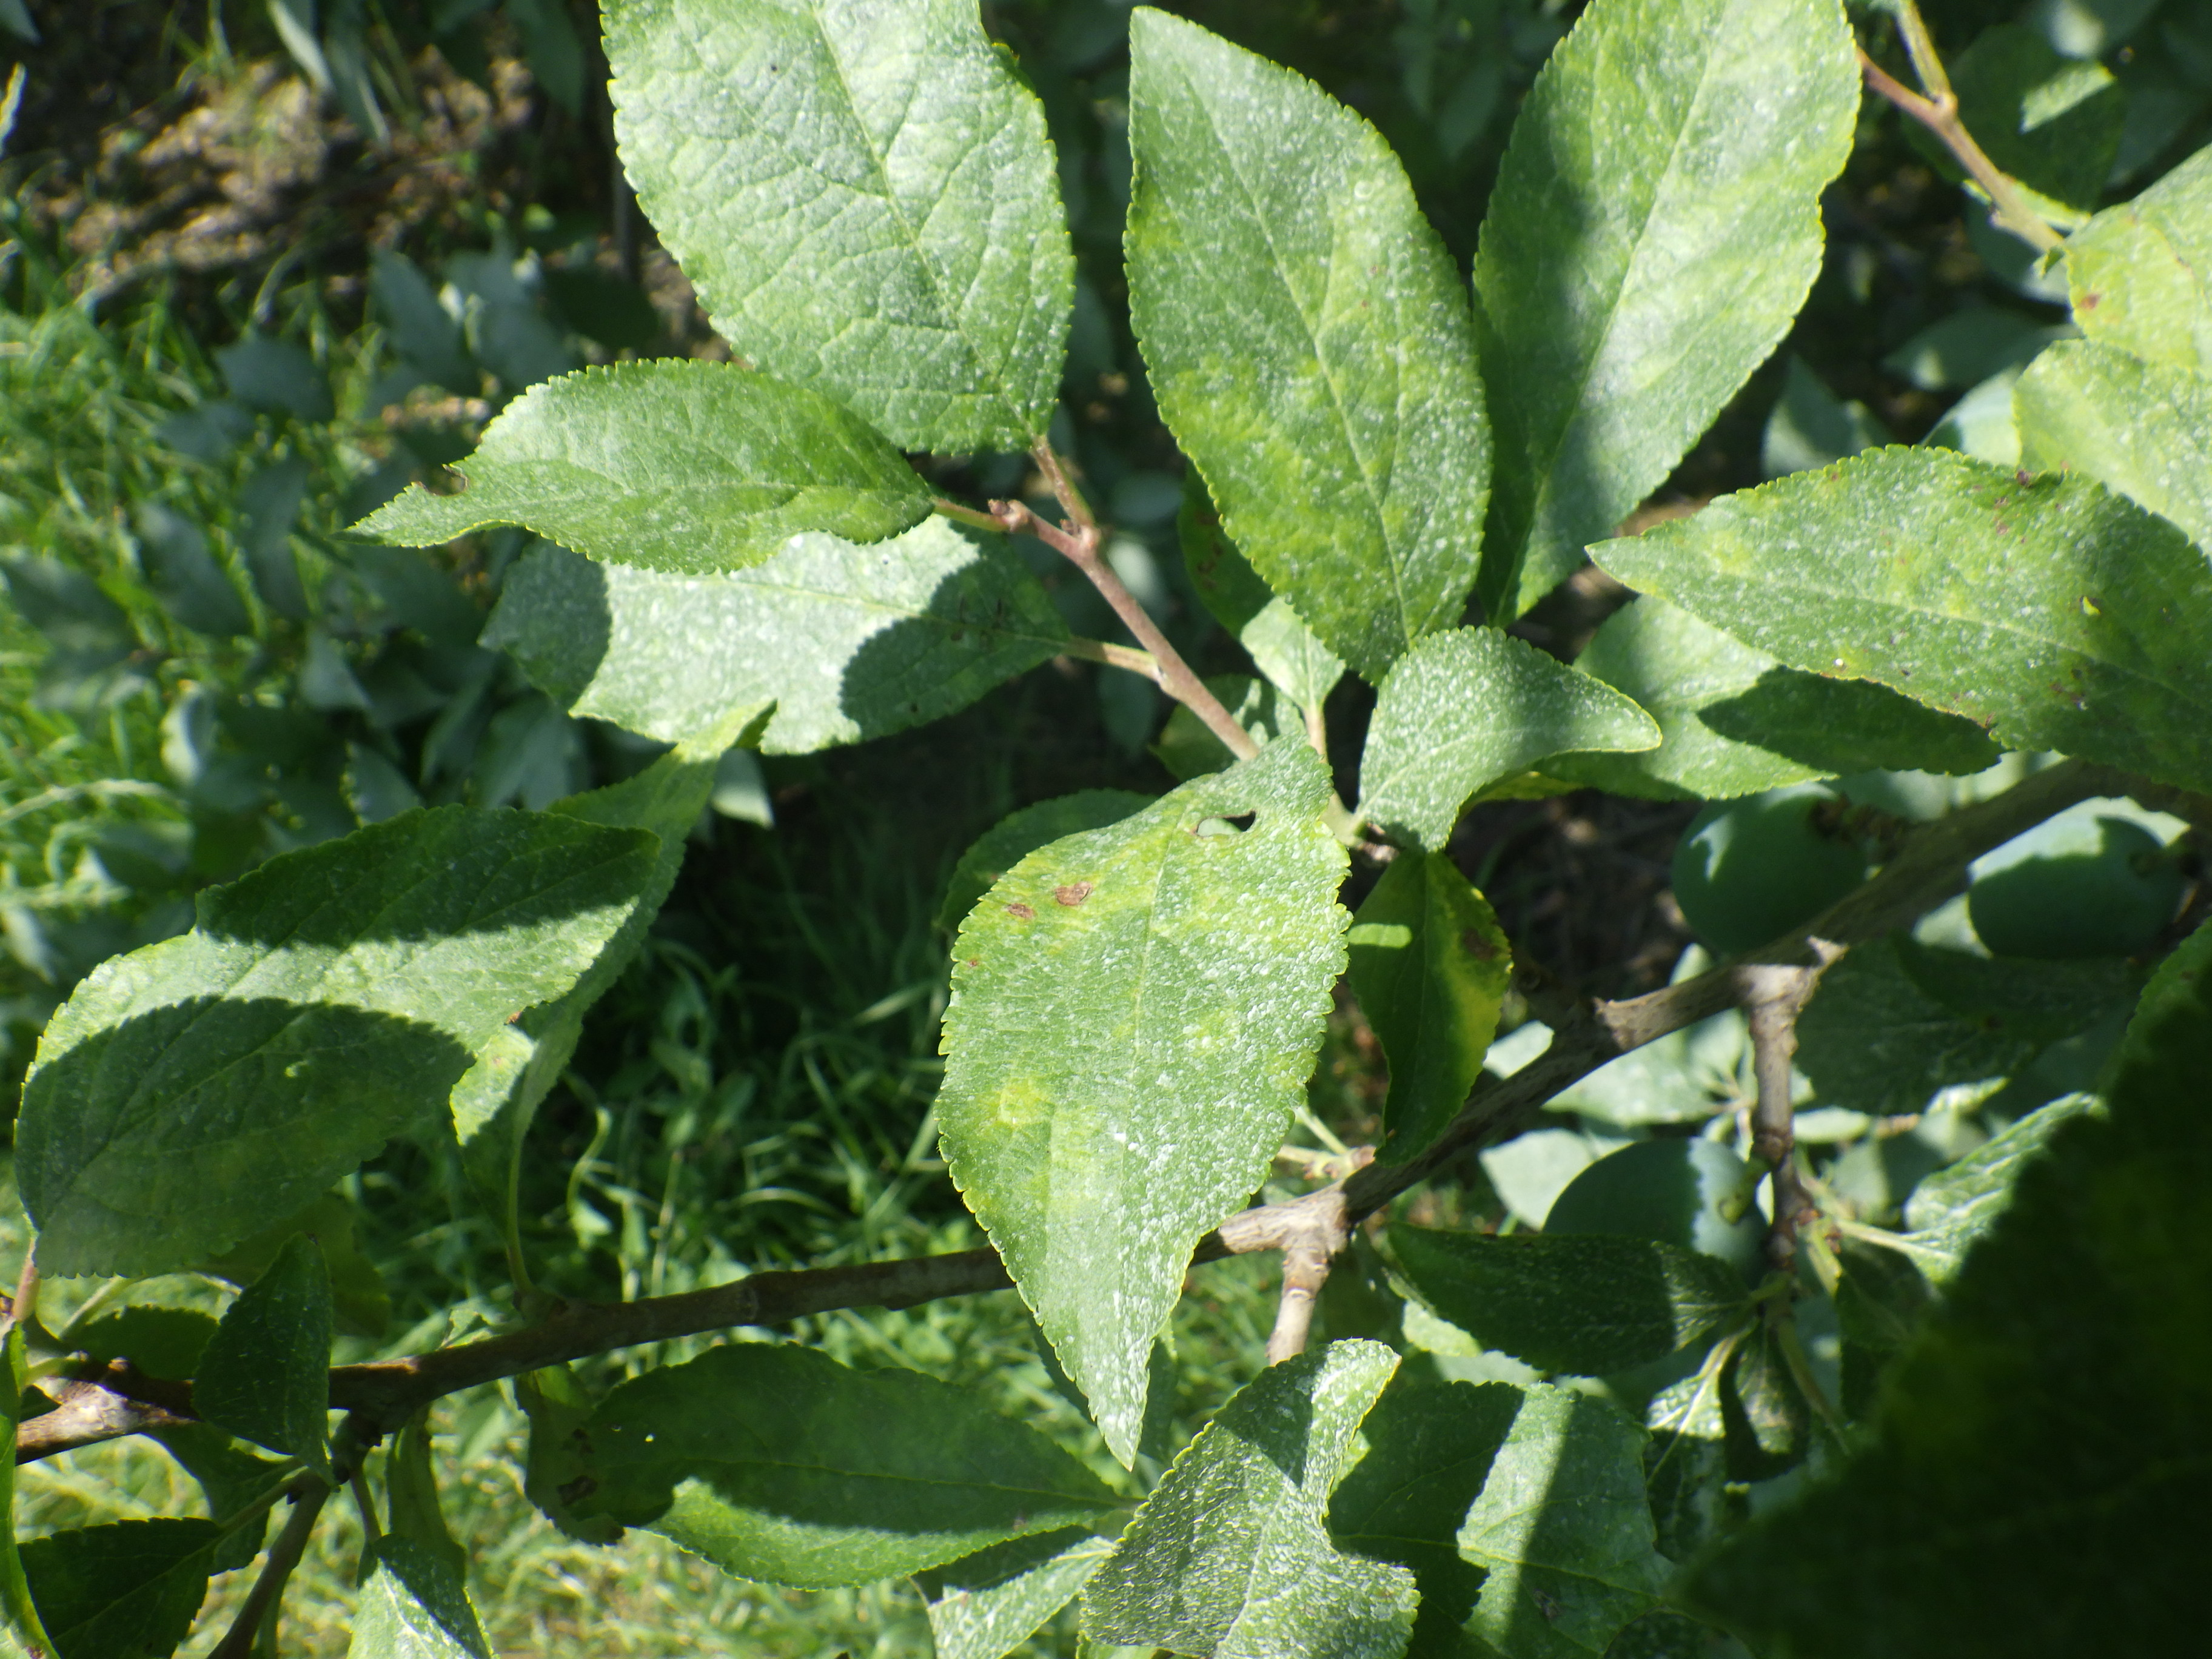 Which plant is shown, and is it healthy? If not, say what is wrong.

plum, sharka, shot hole disease
